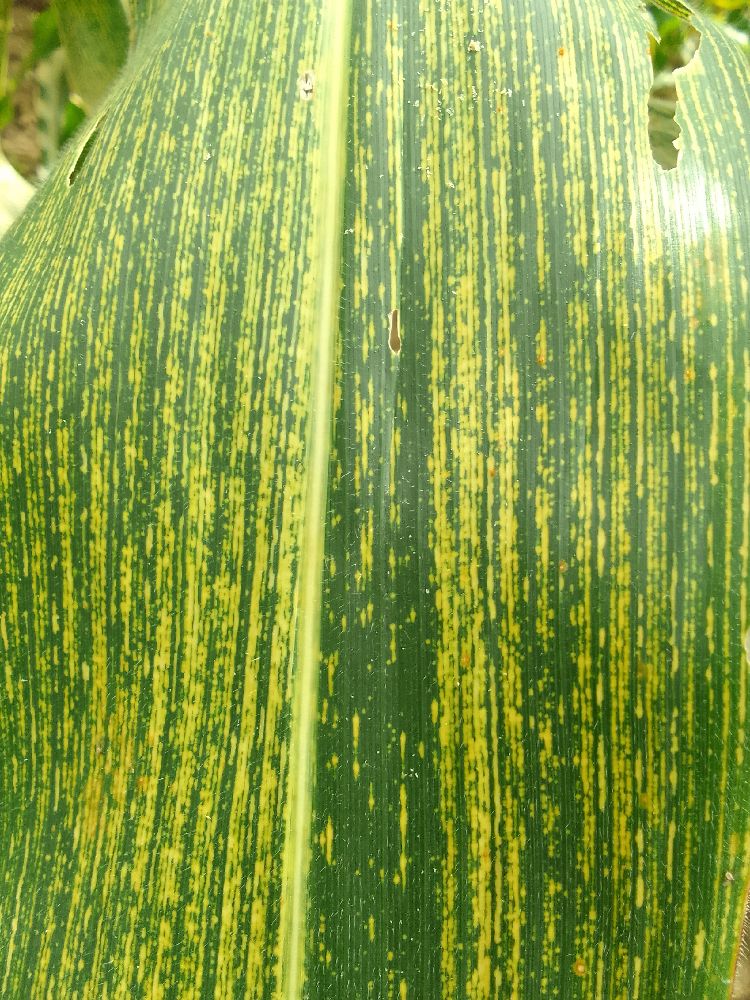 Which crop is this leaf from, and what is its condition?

maize, maize streak virus
